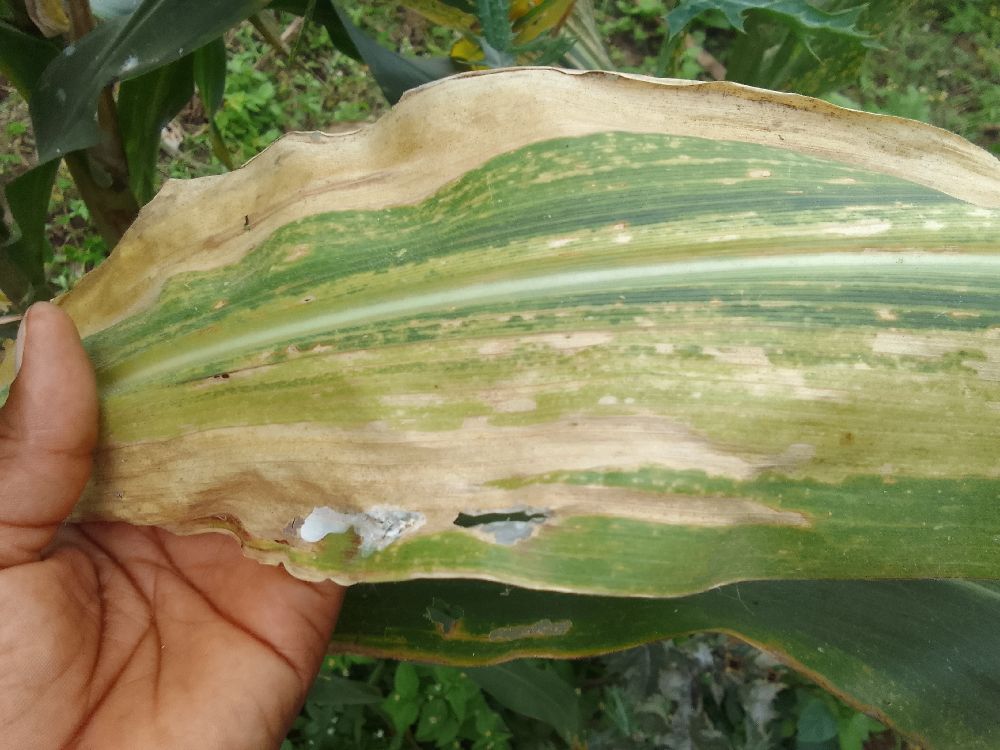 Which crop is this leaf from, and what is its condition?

maize, maize lethal necrosis
